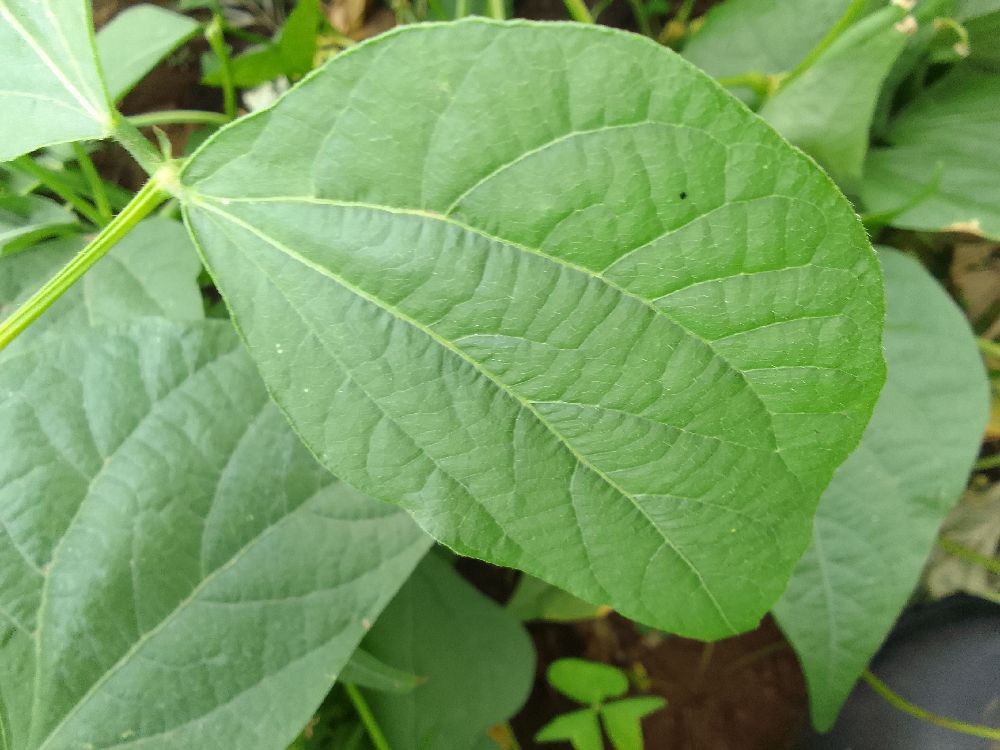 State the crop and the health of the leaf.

common bean, healthy
